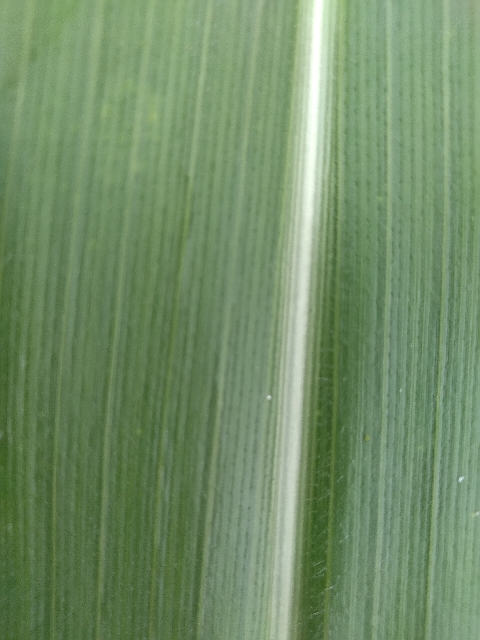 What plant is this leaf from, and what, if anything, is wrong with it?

maize, healthy
